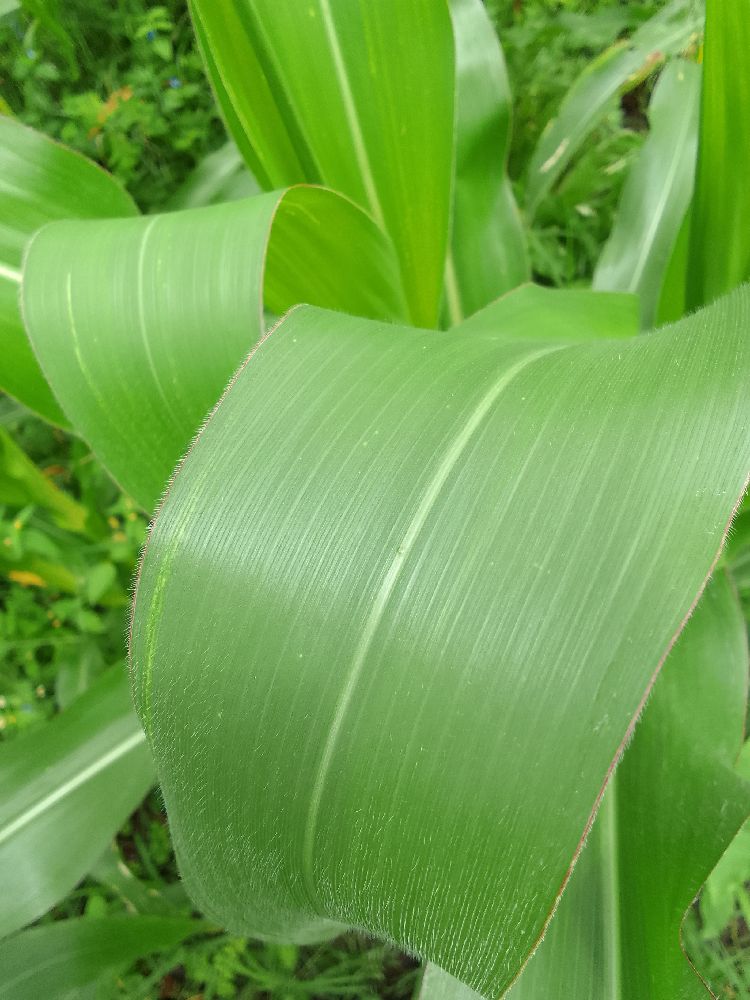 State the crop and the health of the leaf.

maize, healthy
